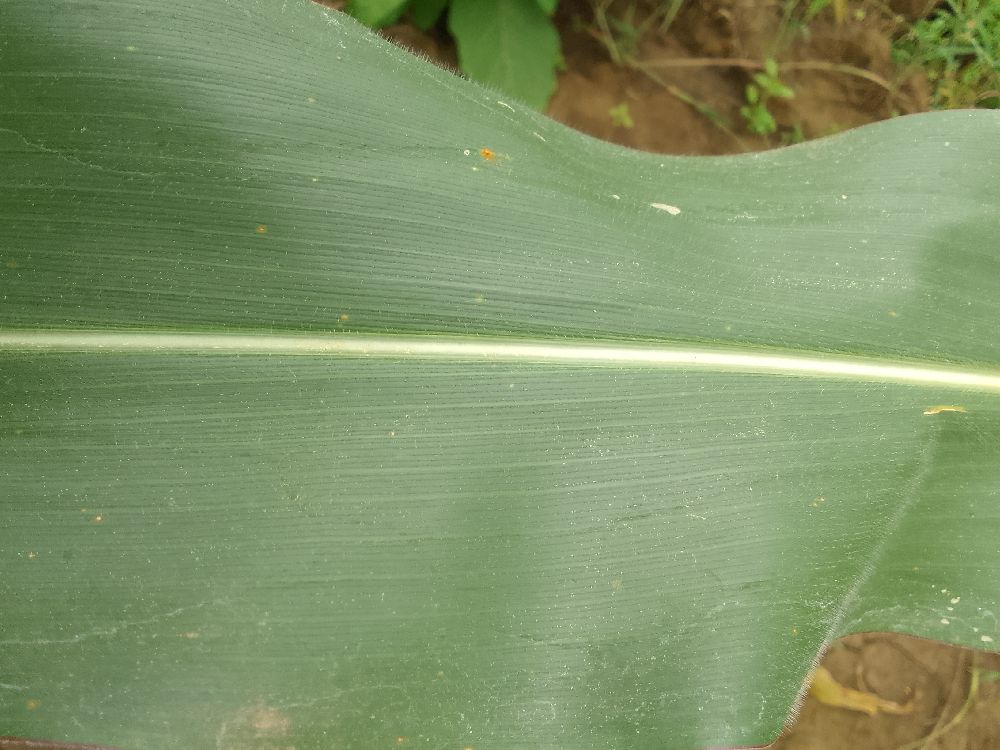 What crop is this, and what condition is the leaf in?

maize, healthy
